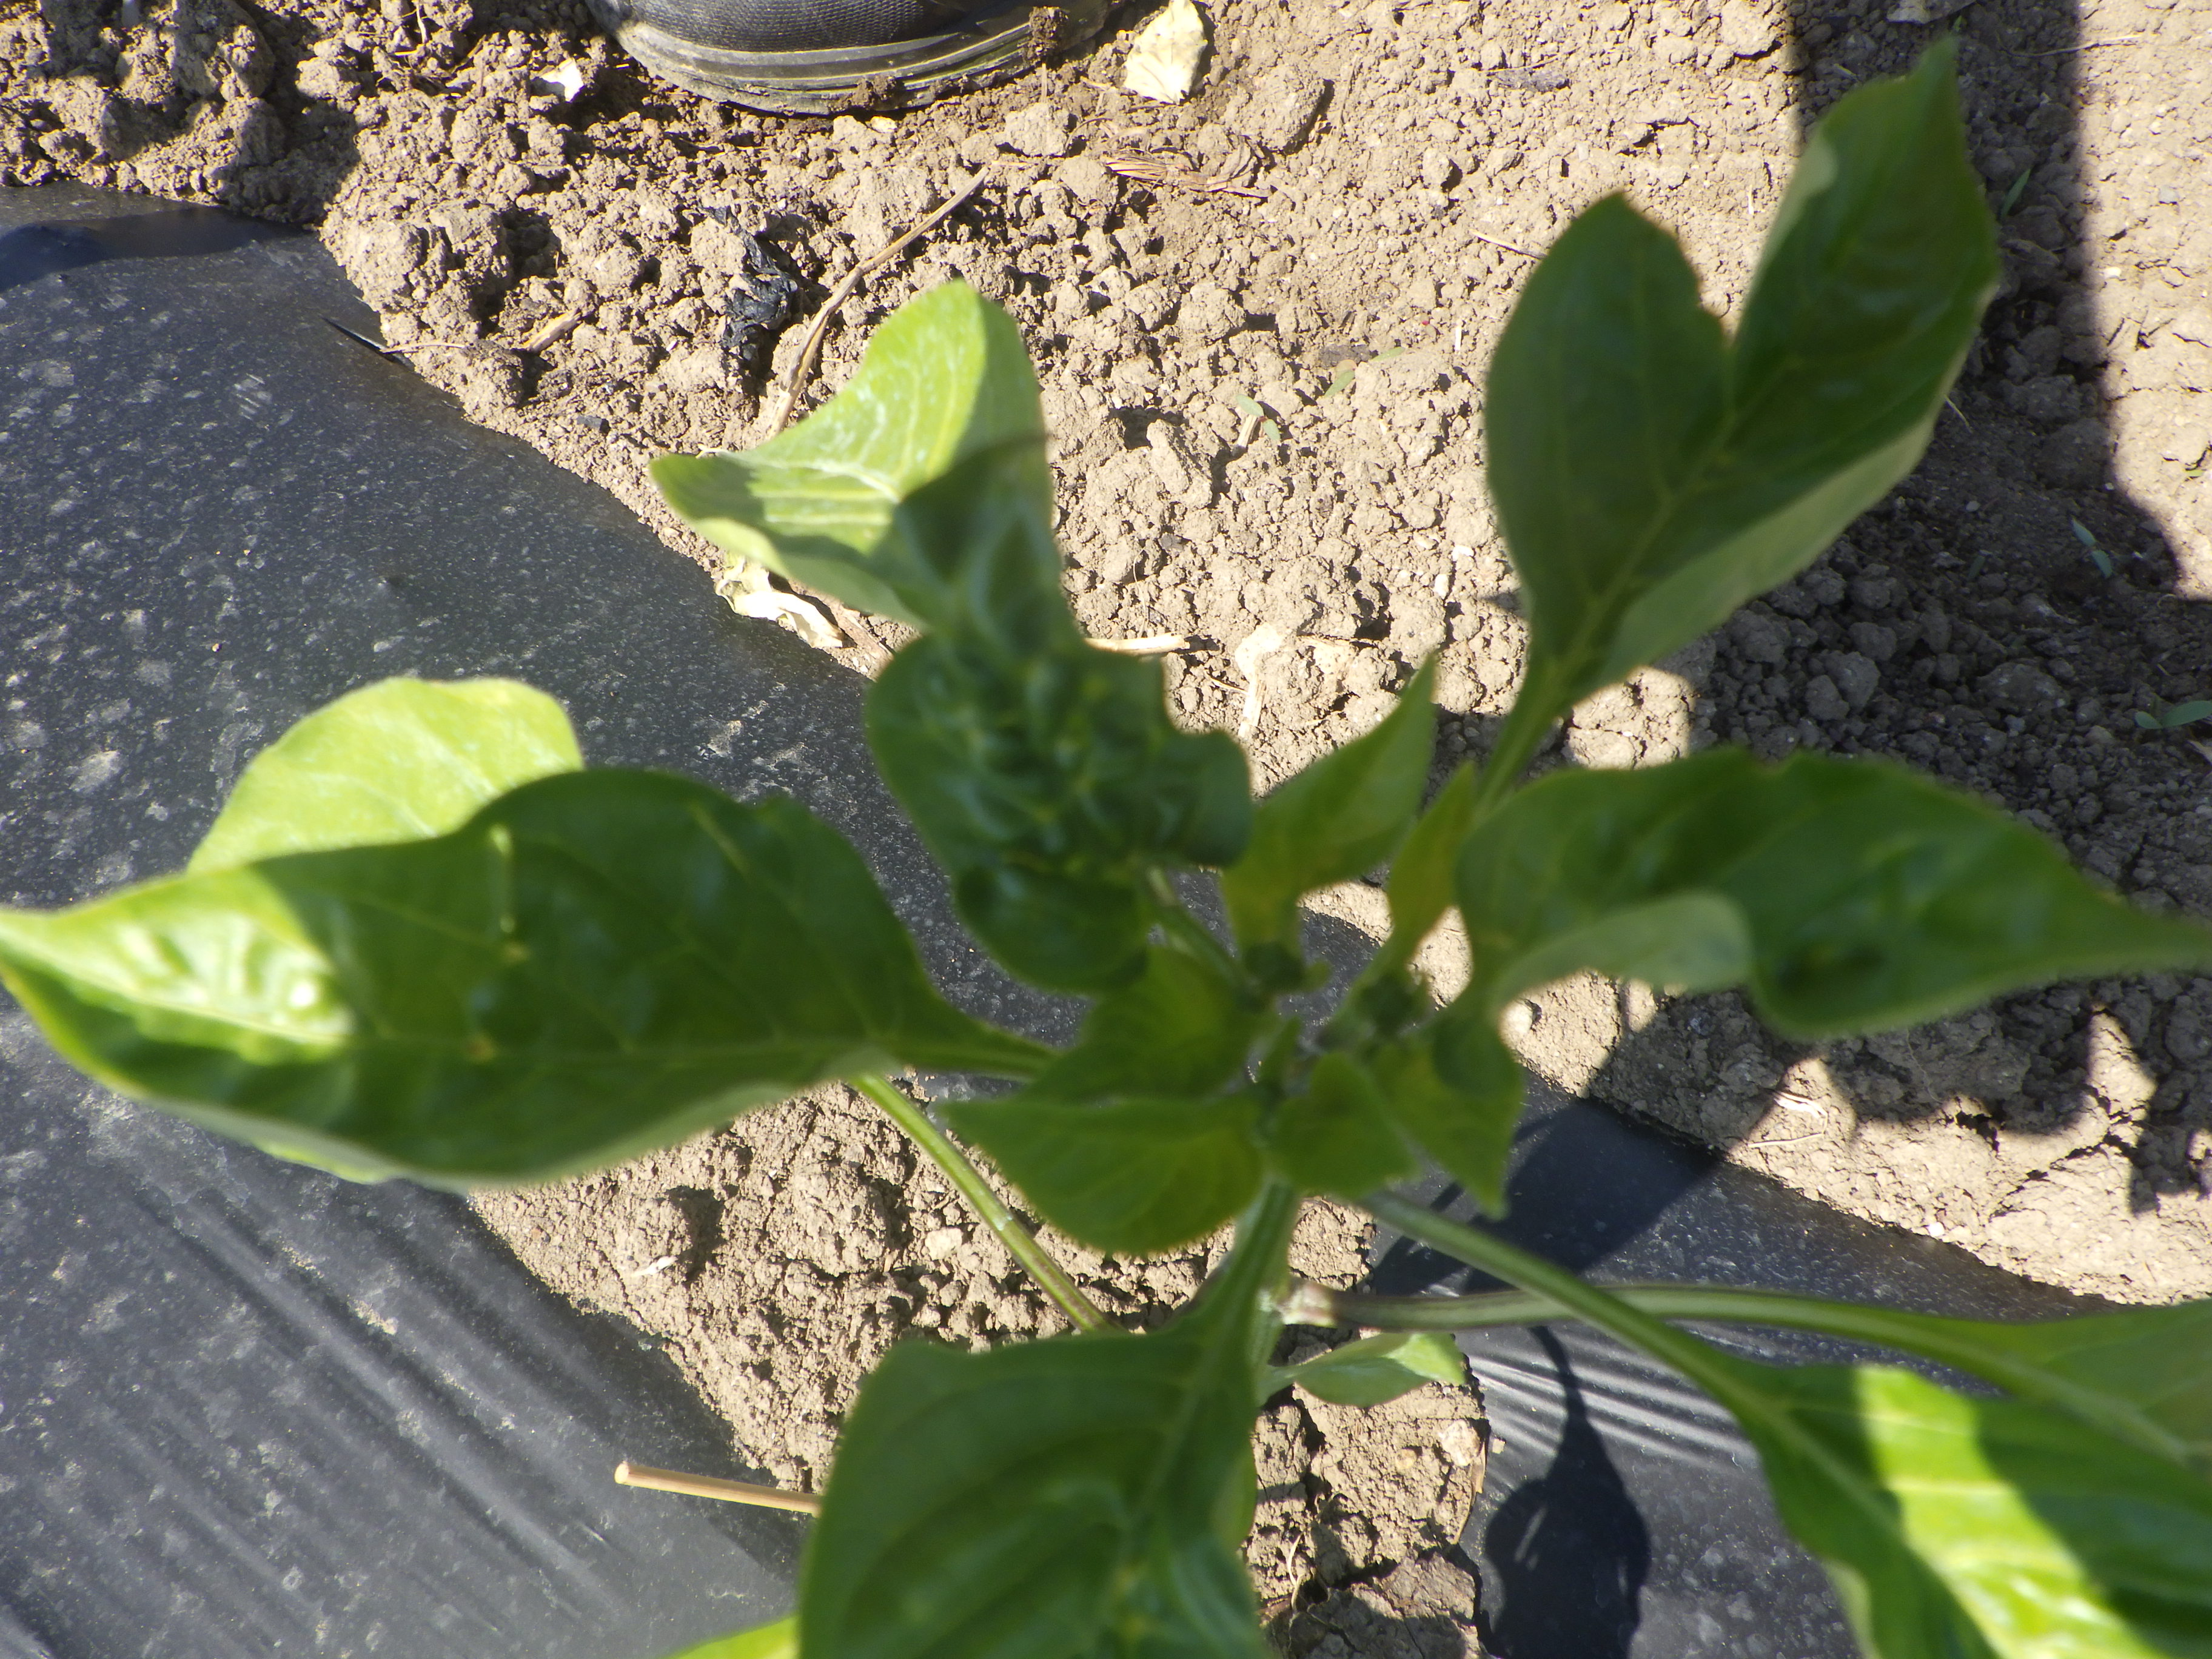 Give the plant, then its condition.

bell pepper, aphids
